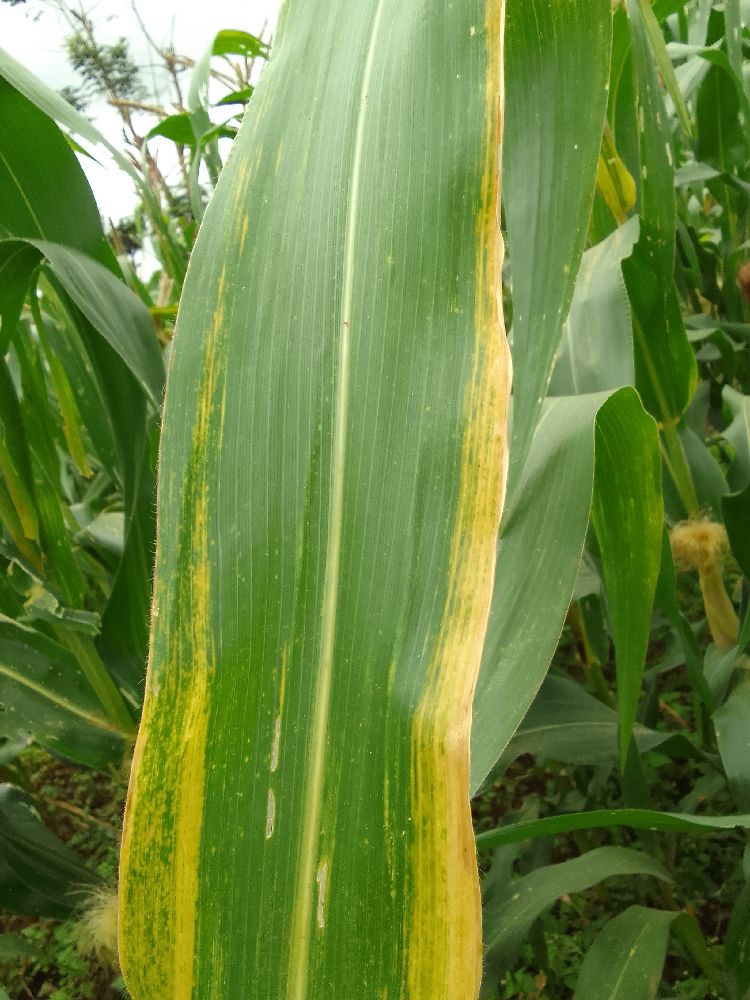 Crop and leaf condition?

maize, maize lethal necrosis
